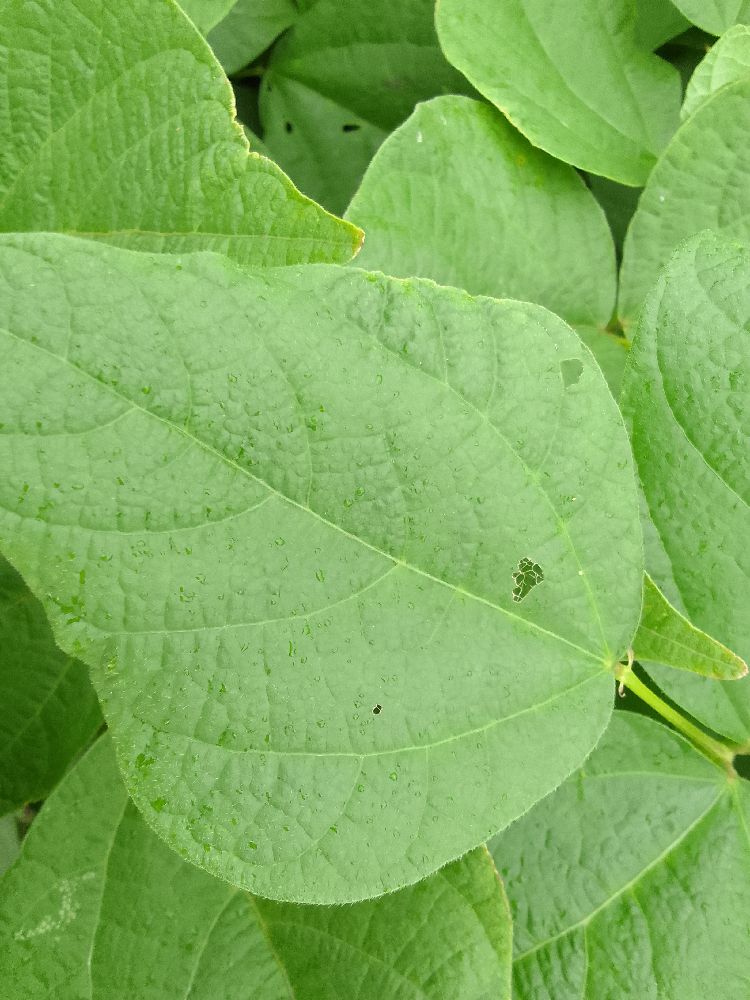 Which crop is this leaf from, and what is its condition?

common bean, healthy
